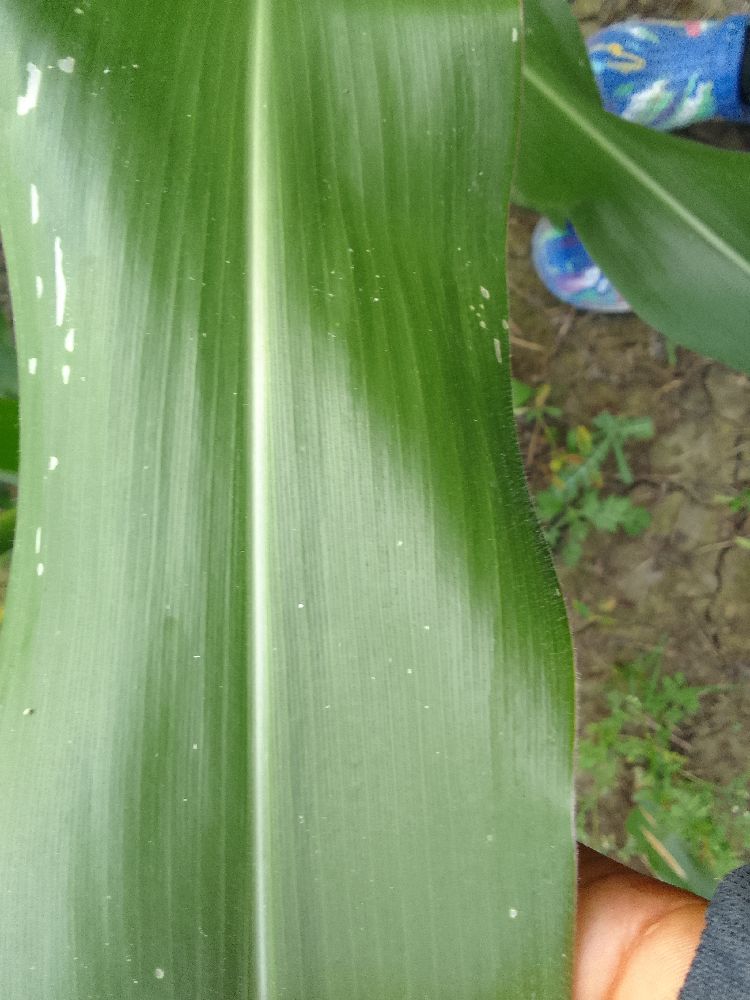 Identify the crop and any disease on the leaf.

maize, healthy
